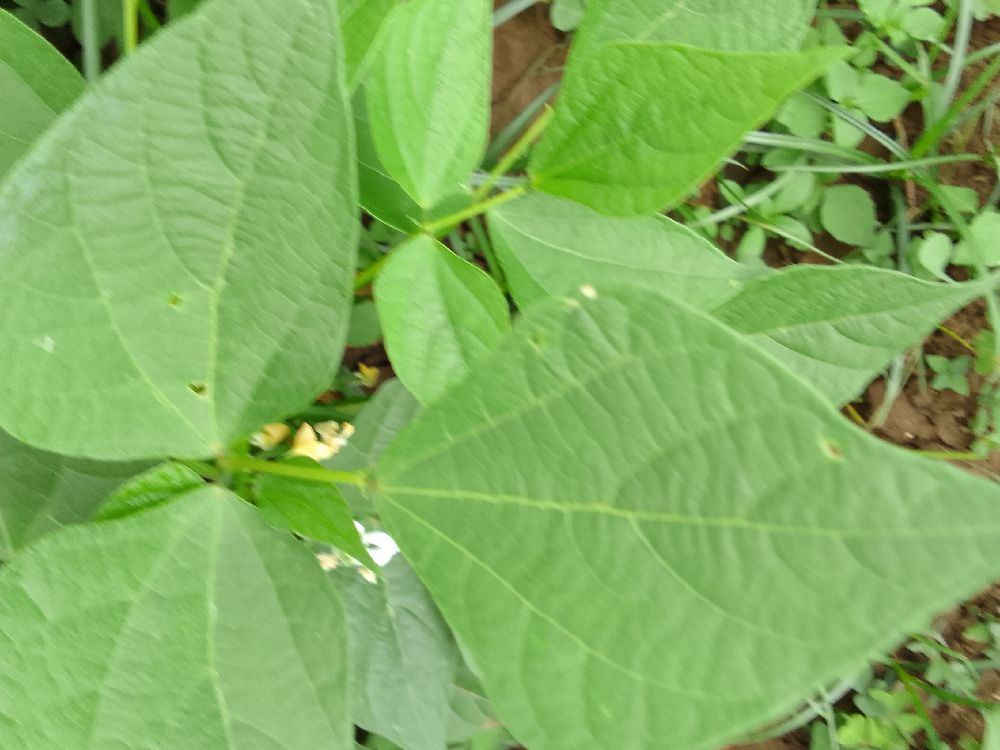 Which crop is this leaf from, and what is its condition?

common bean, healthy
